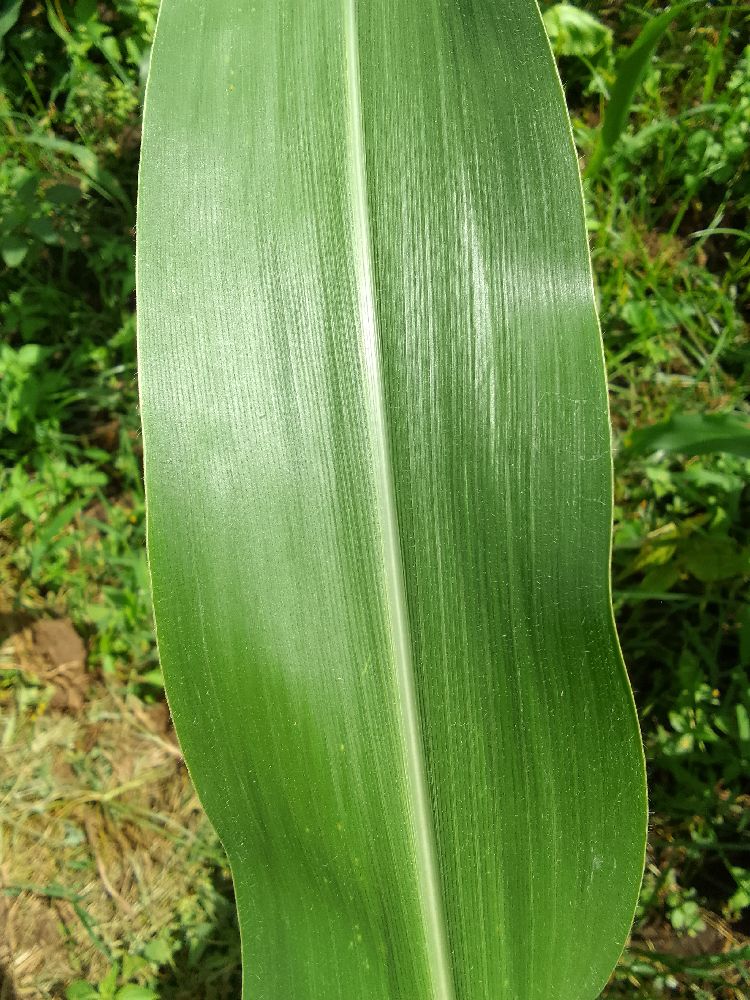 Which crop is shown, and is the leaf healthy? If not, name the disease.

maize, healthy
